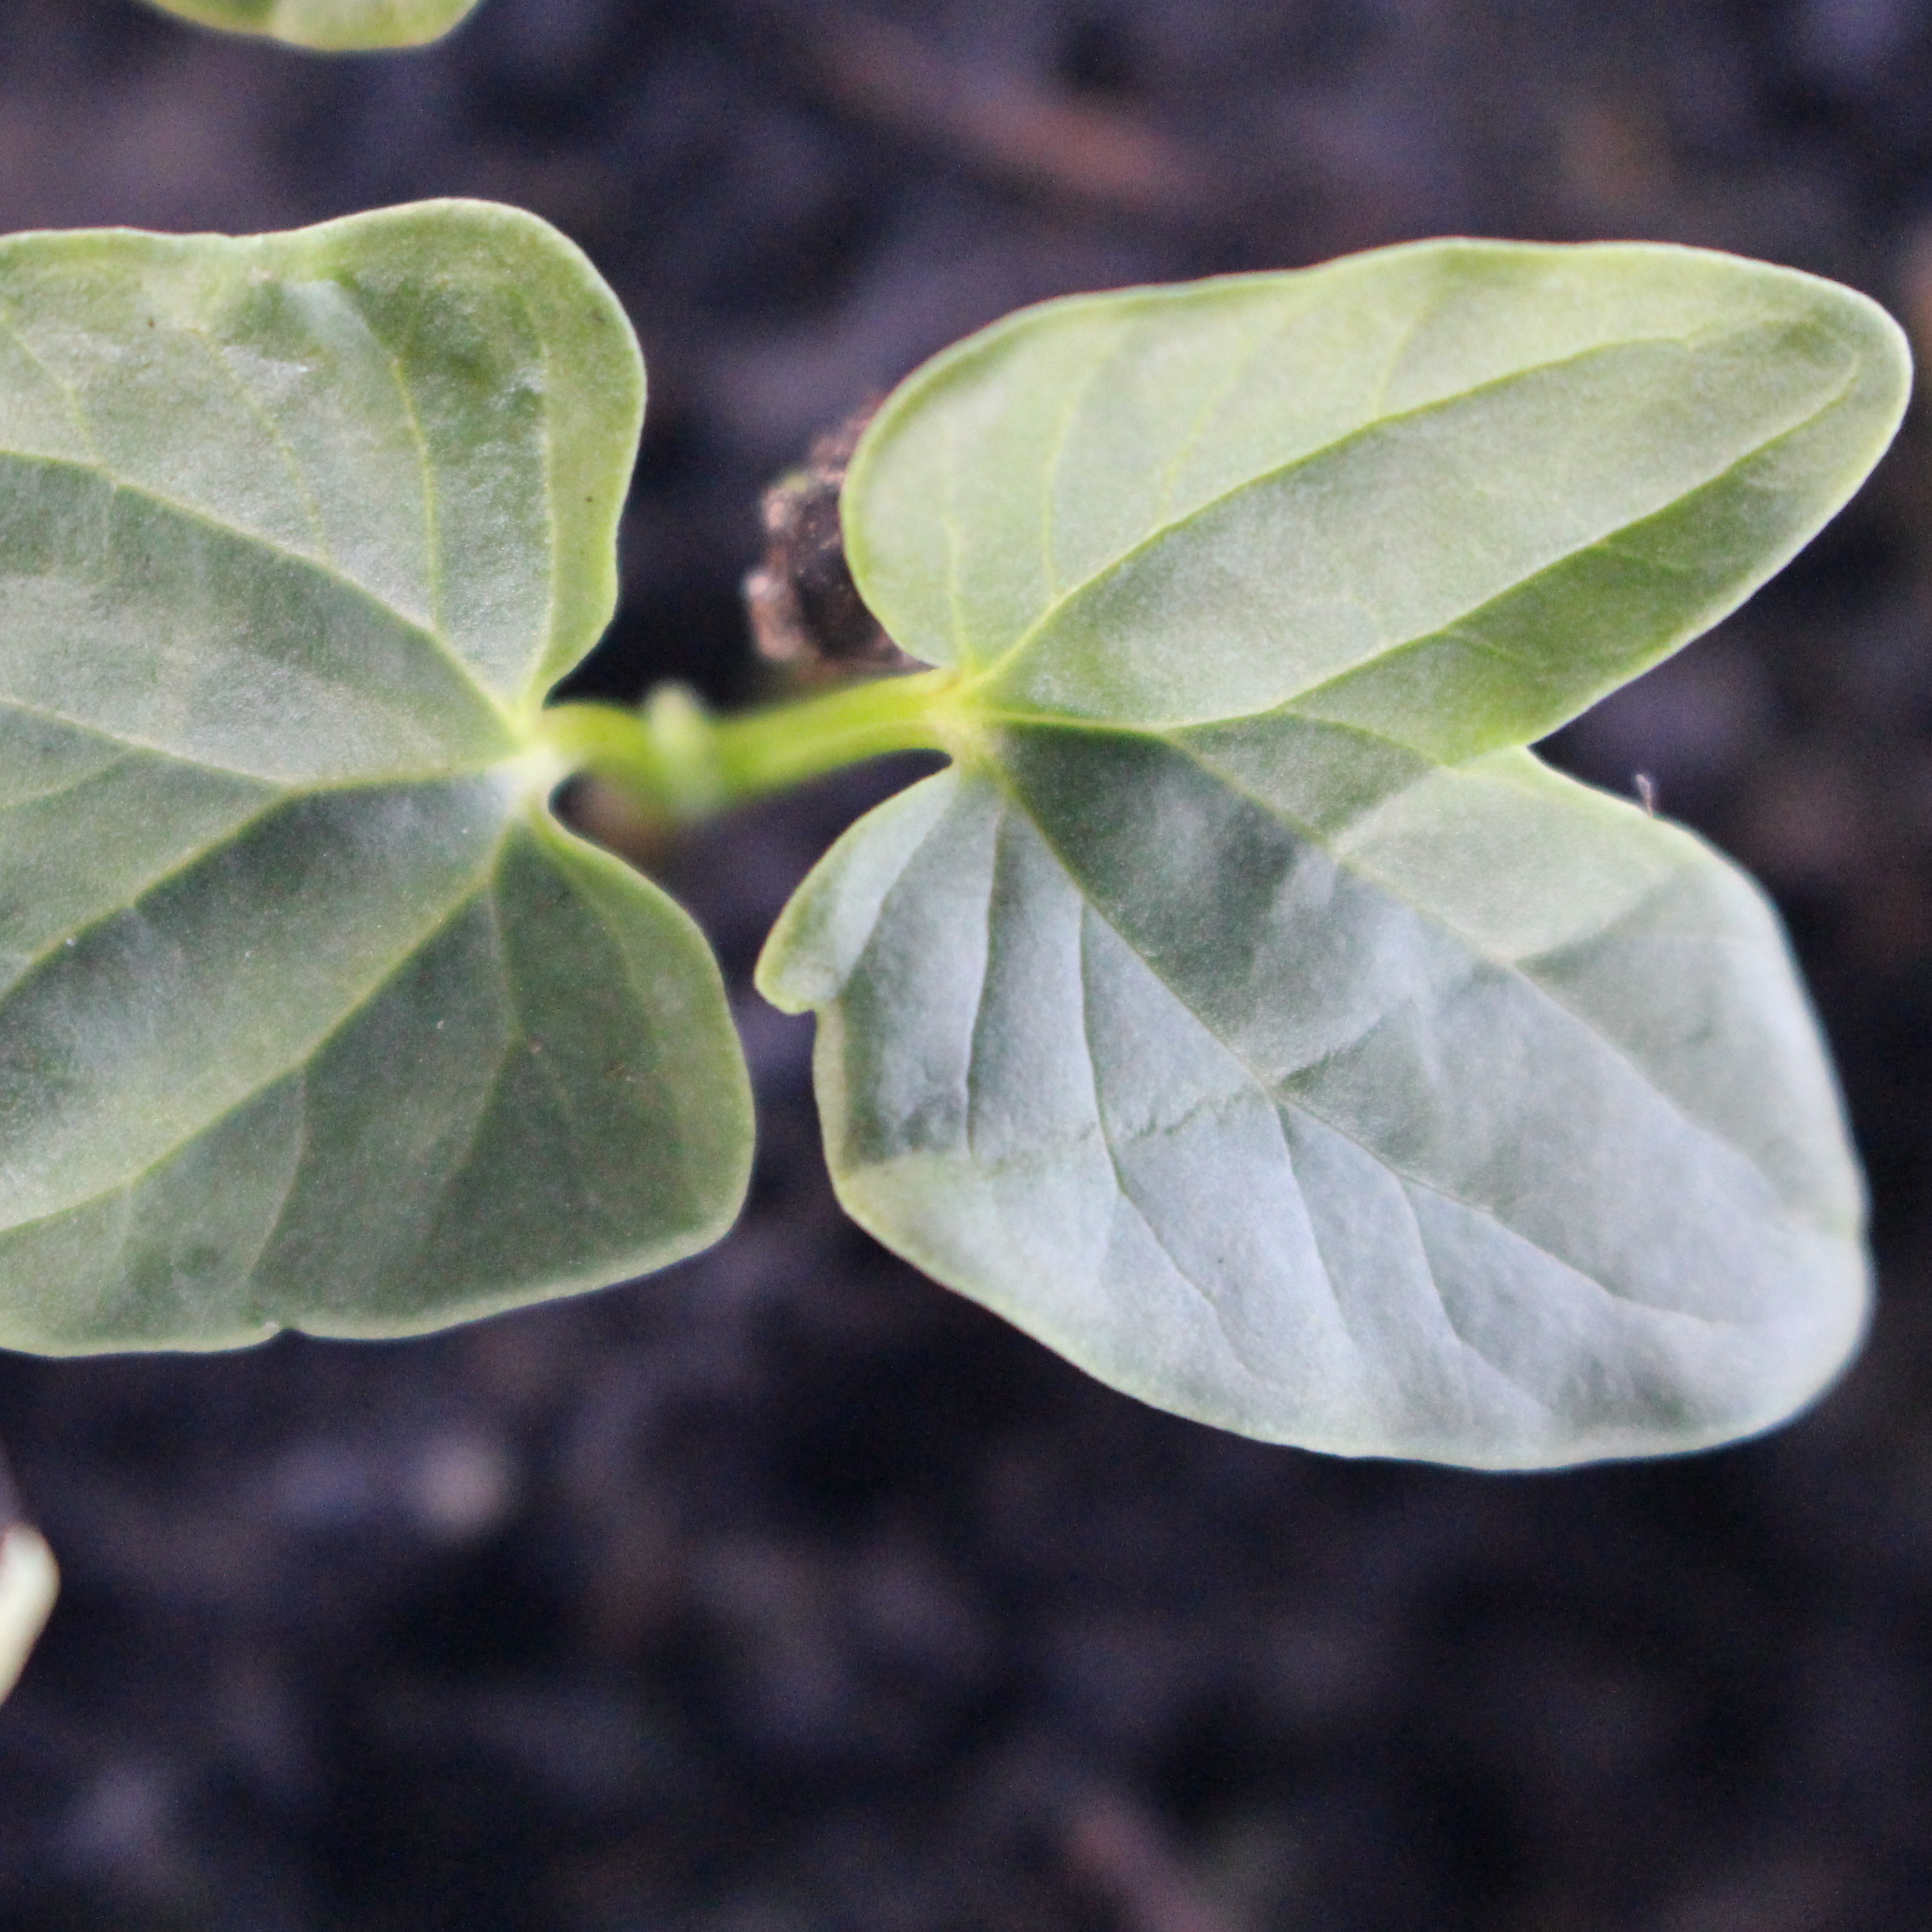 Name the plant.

Convolvulus arvensis
